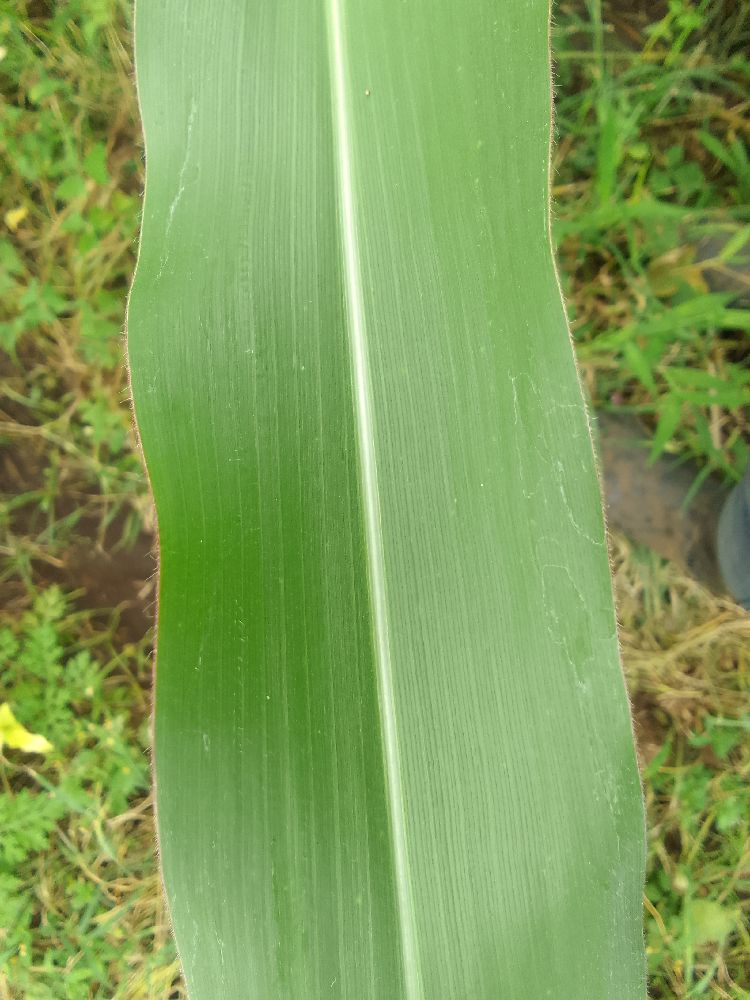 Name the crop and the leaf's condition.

maize, healthy
